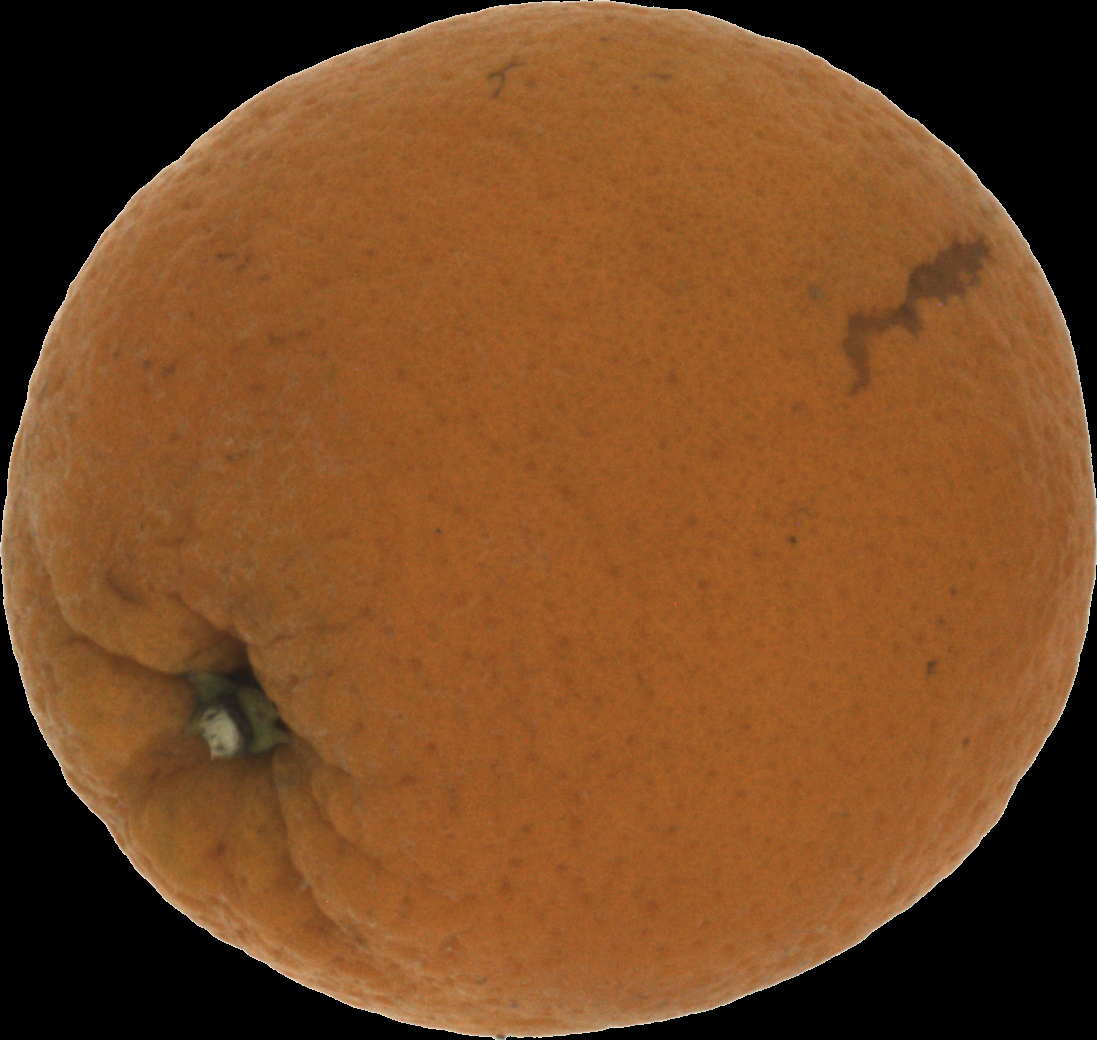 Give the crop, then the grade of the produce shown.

orange, bad
